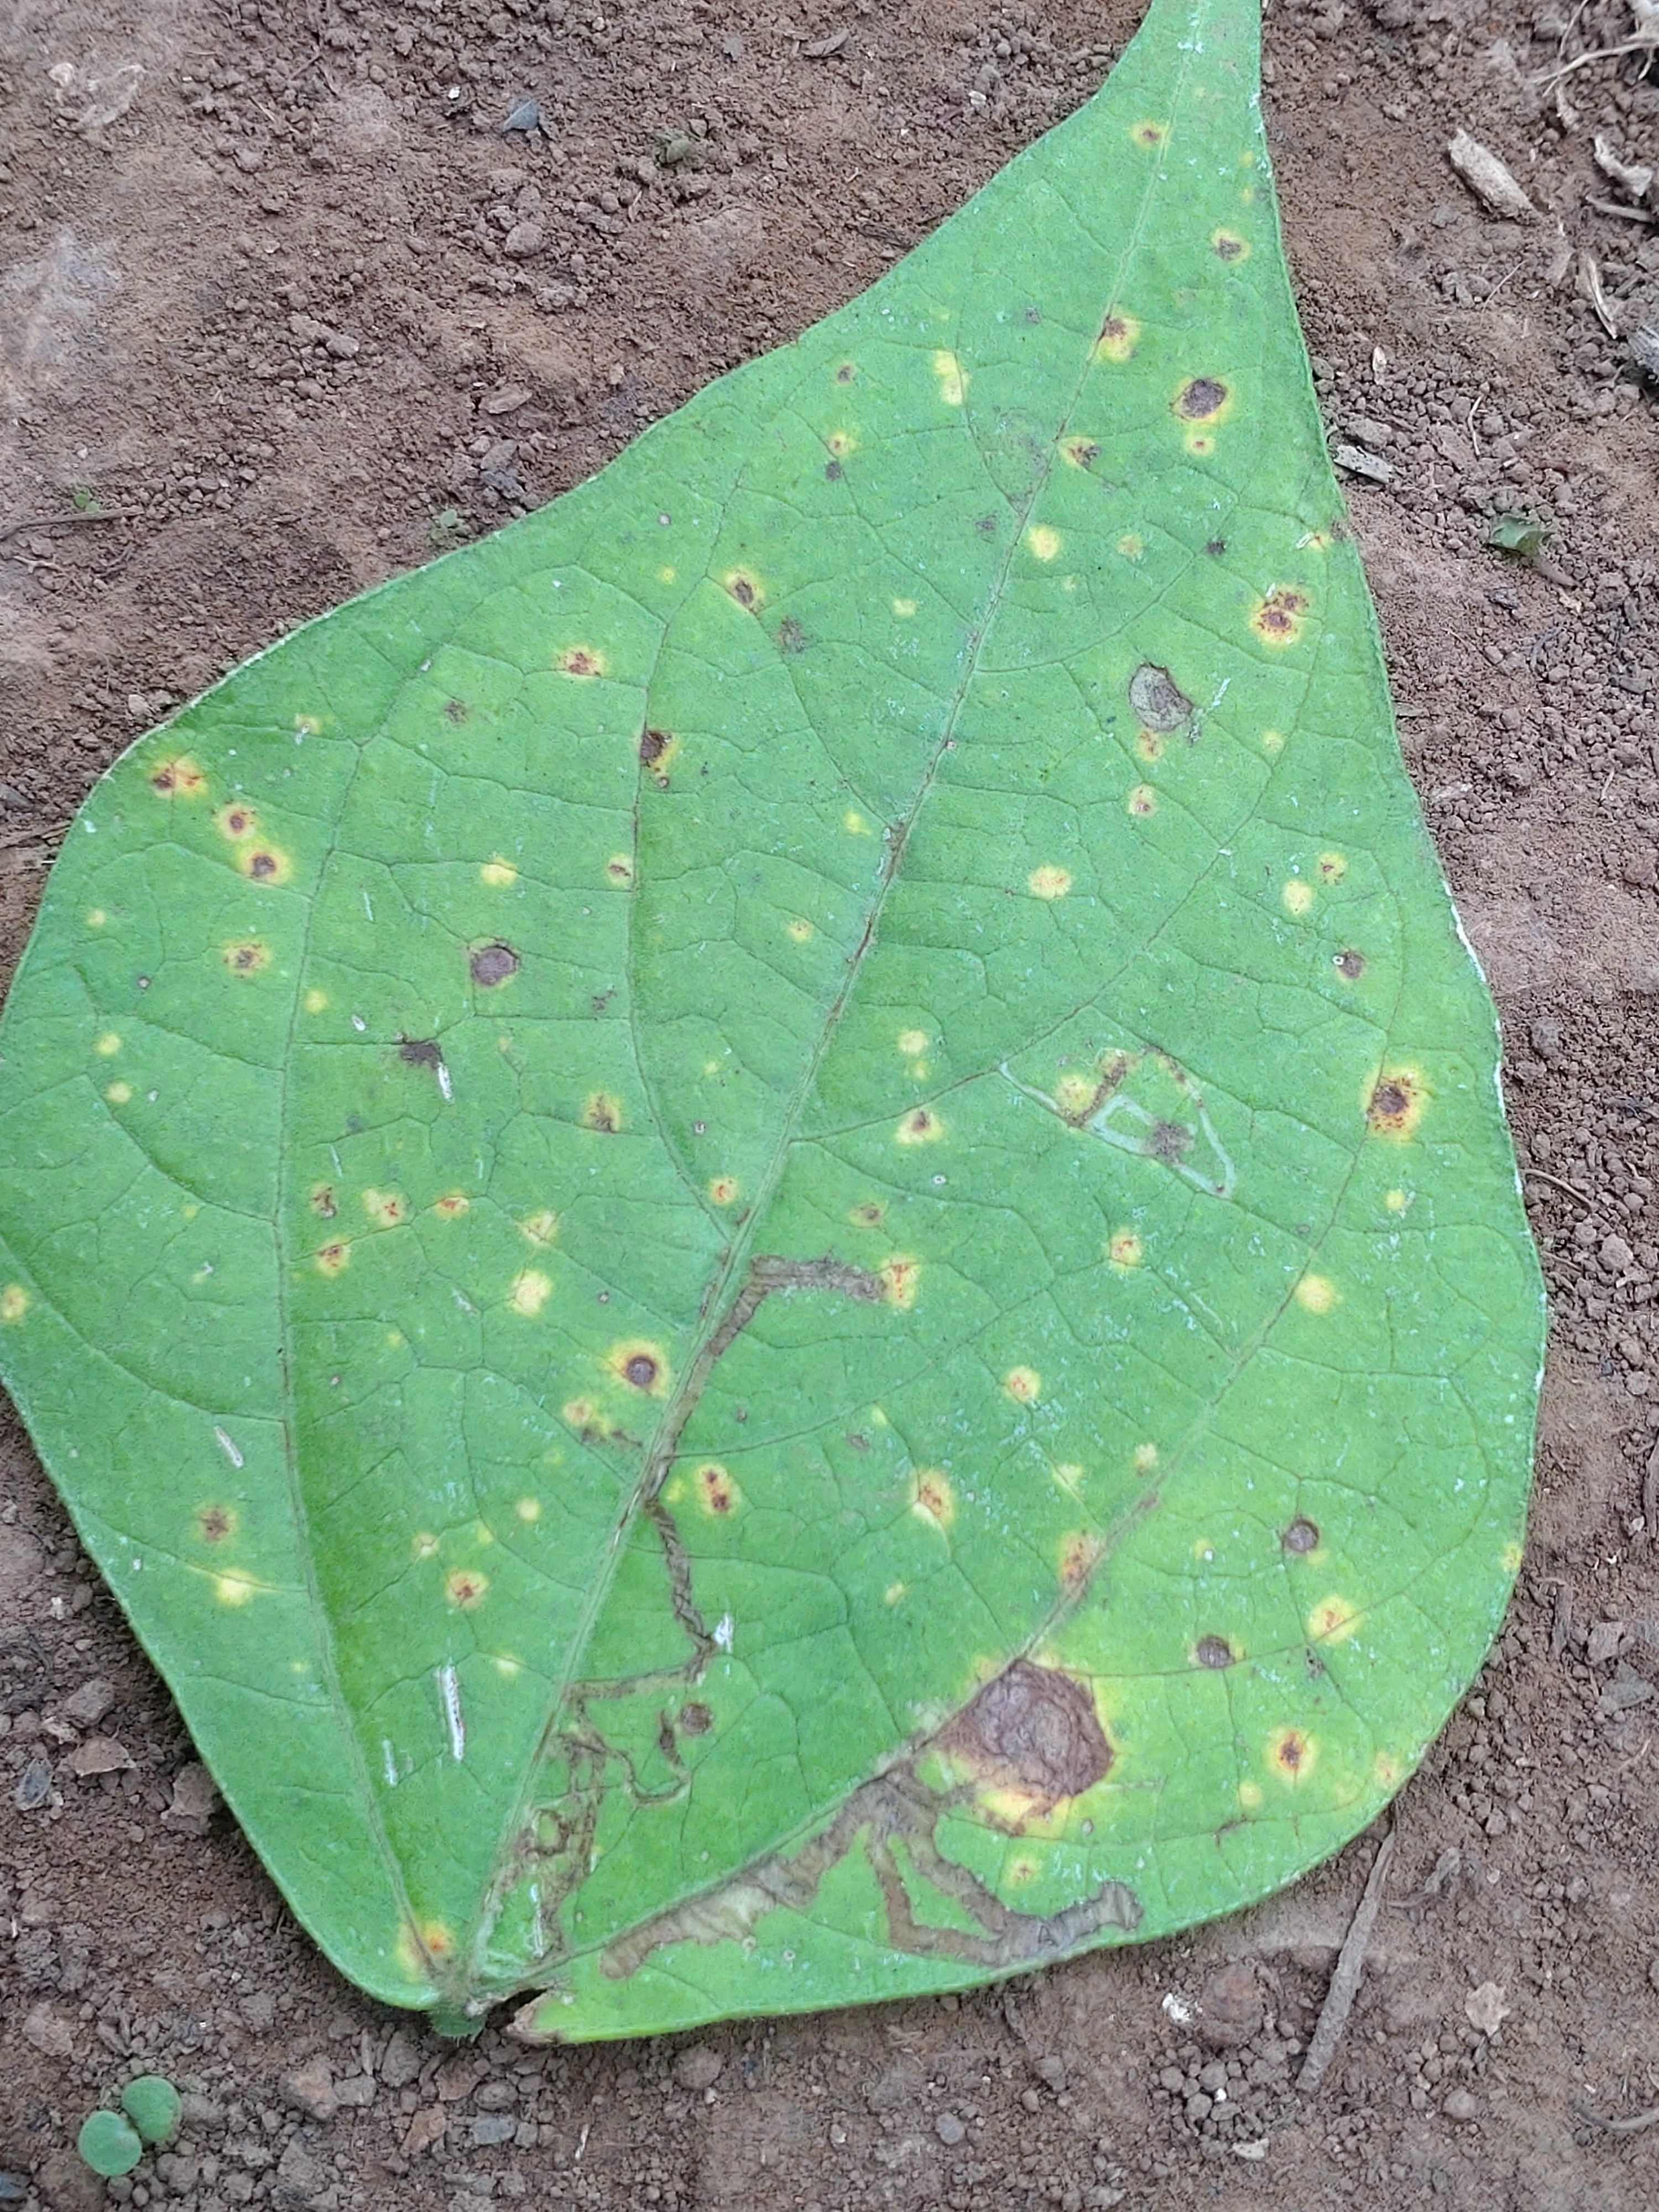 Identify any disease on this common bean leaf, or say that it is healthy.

rust
